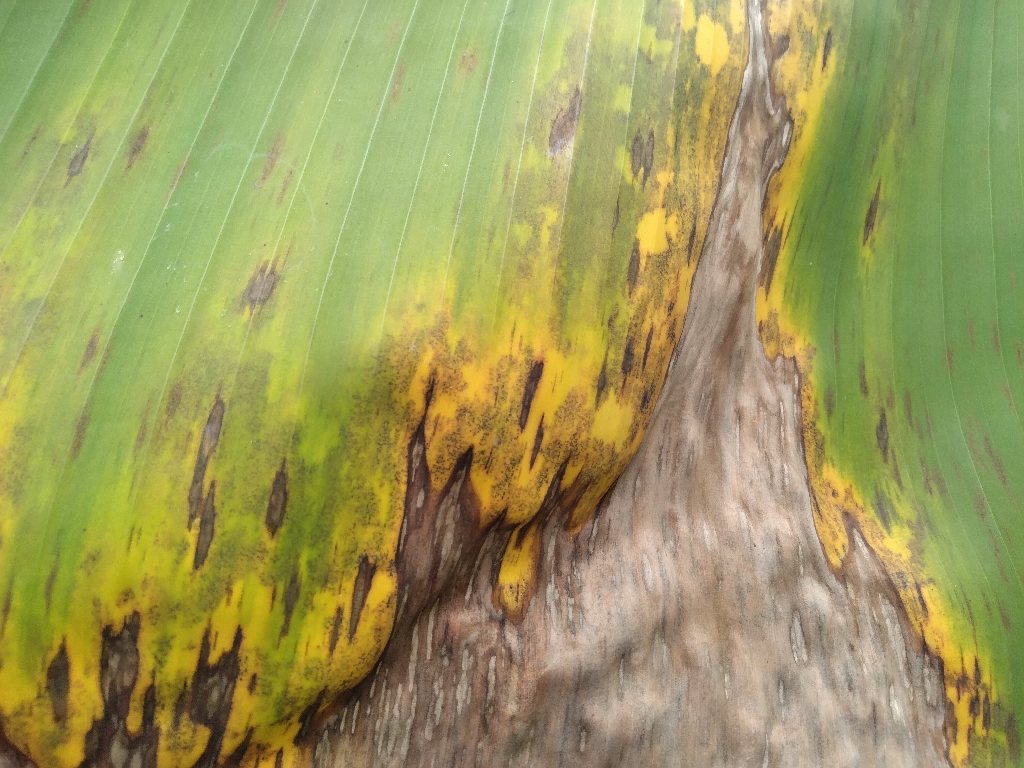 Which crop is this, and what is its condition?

banana, black sigatoka
